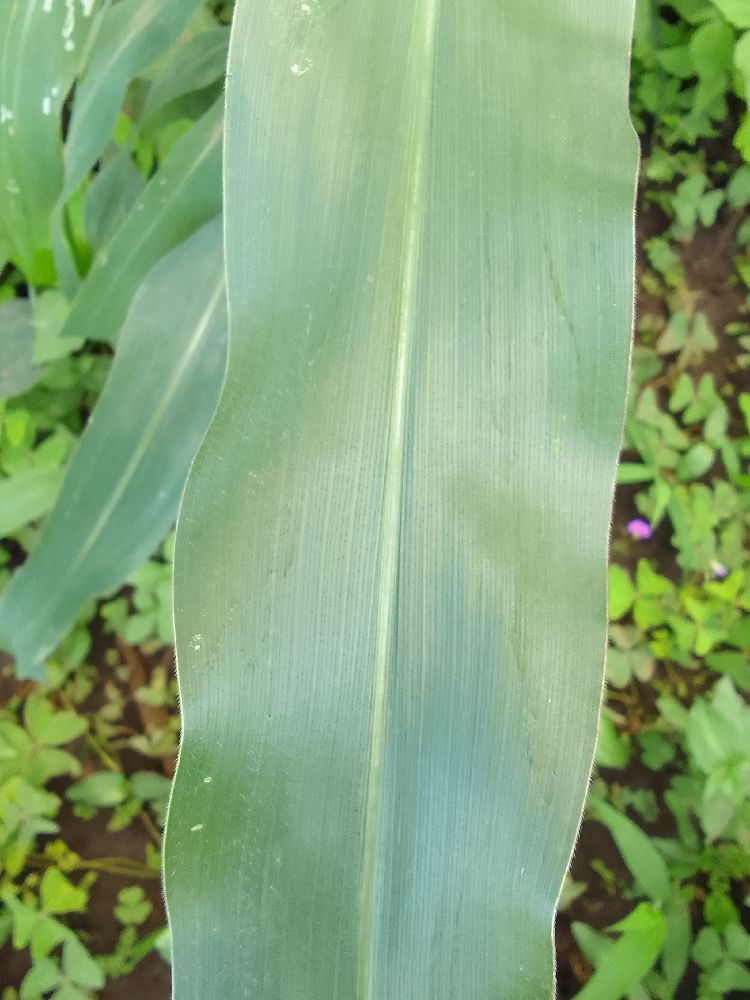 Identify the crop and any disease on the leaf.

maize, healthy
